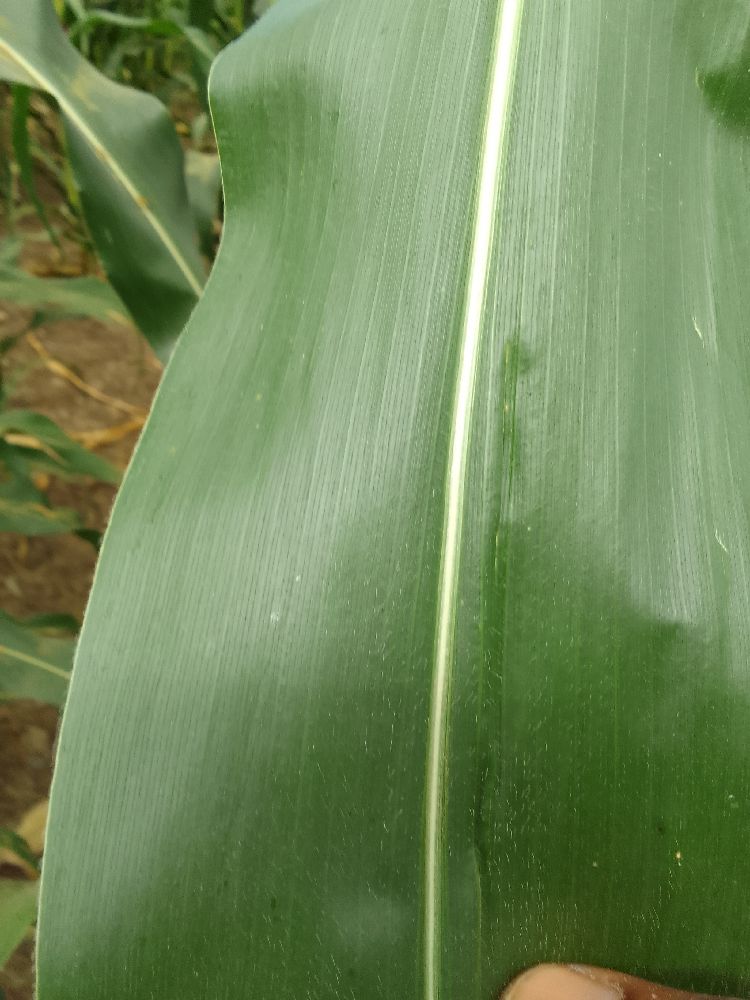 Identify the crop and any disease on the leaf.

maize, healthy
